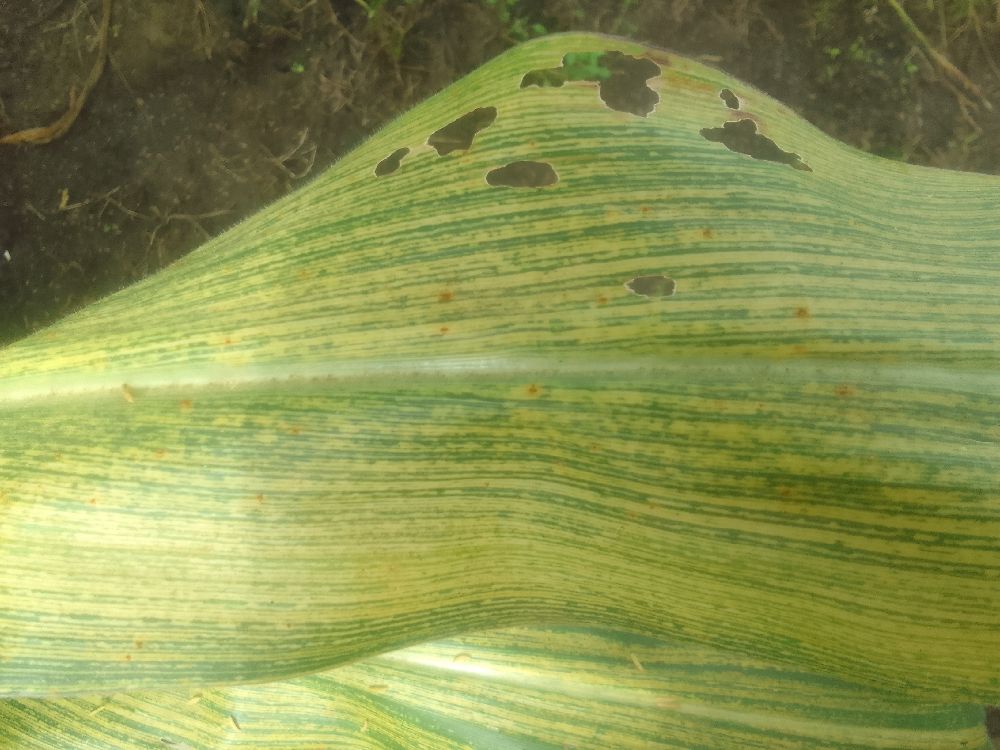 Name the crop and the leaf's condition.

maize, maize streak virus
